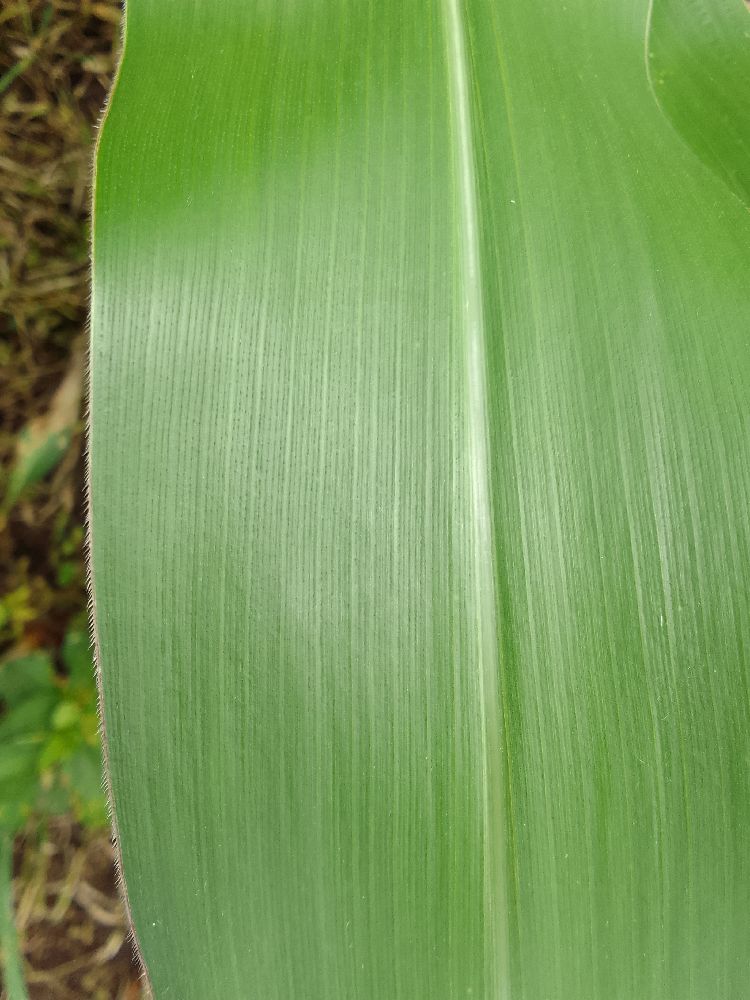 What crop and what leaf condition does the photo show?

maize, healthy
